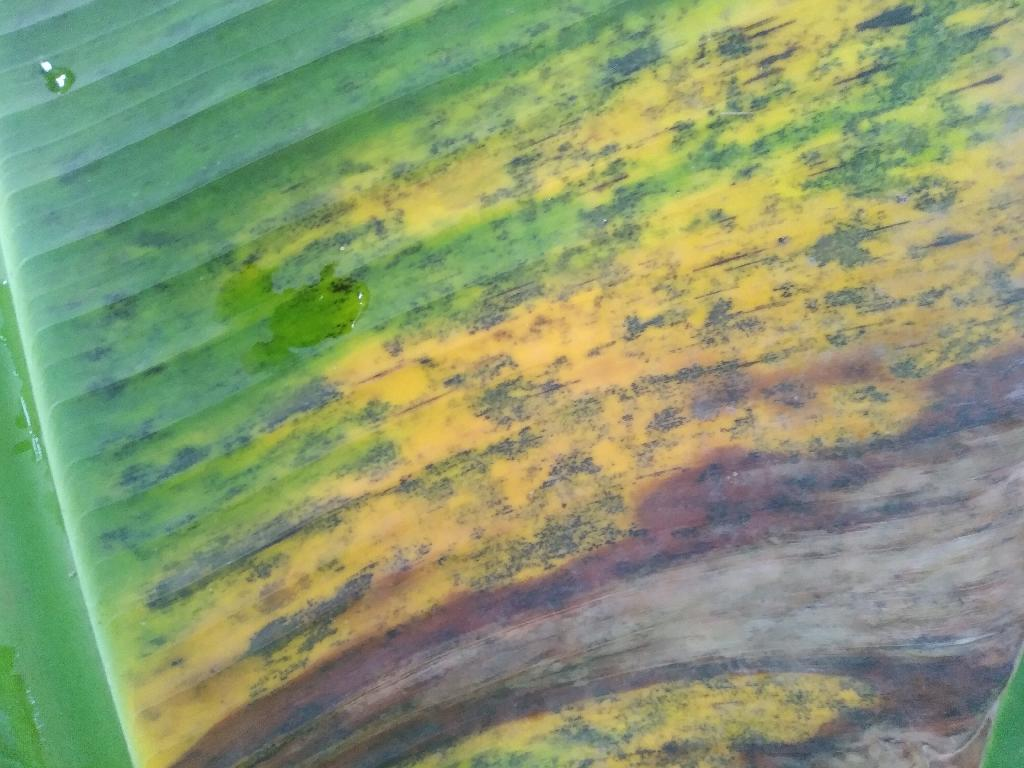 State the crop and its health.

banana, black sigatoka
